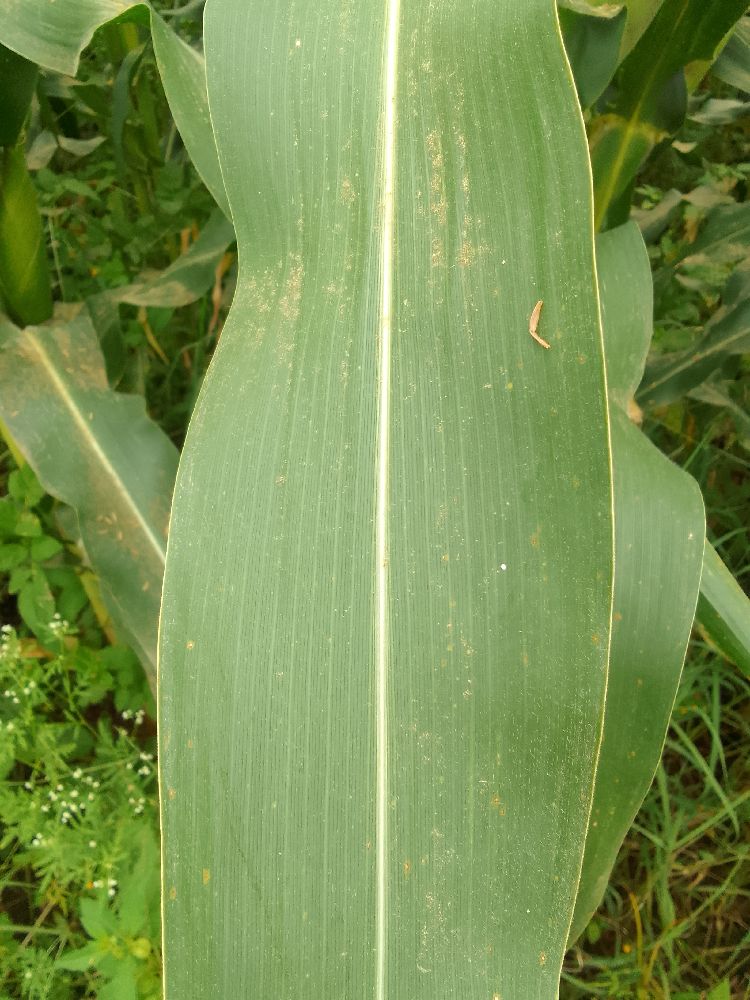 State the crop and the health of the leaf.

maize, healthy
